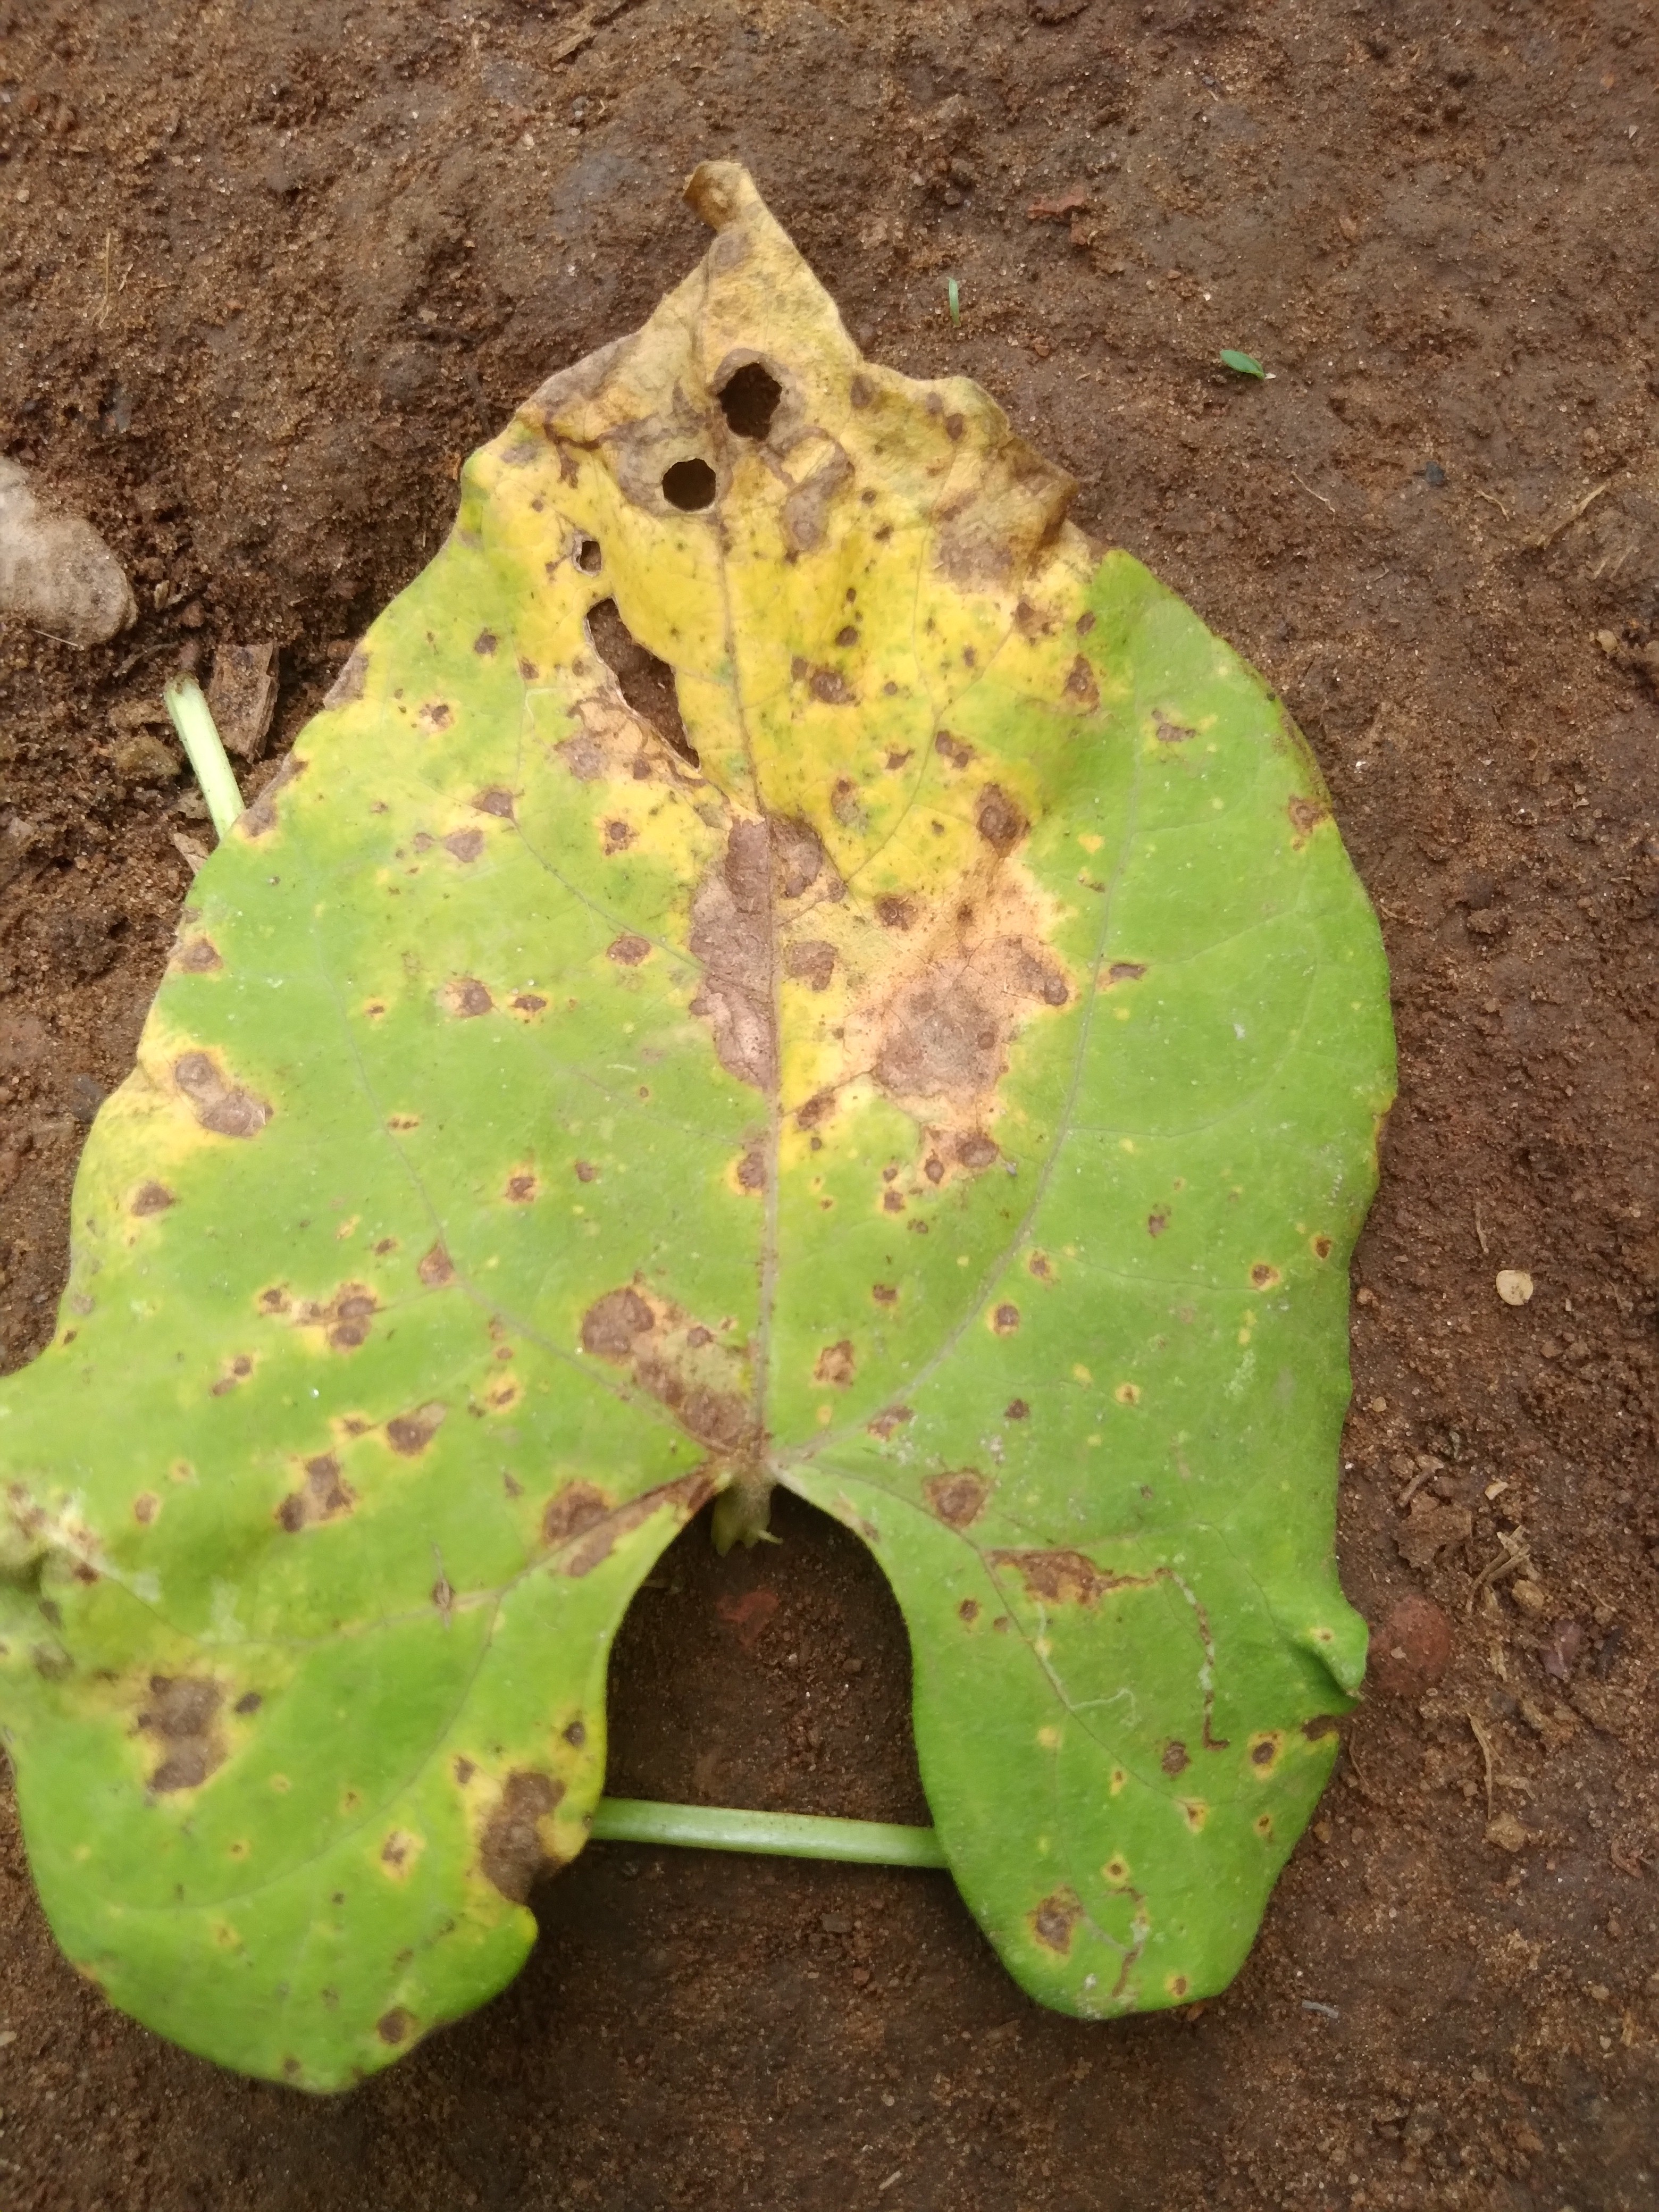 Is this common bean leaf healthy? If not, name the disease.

rust
